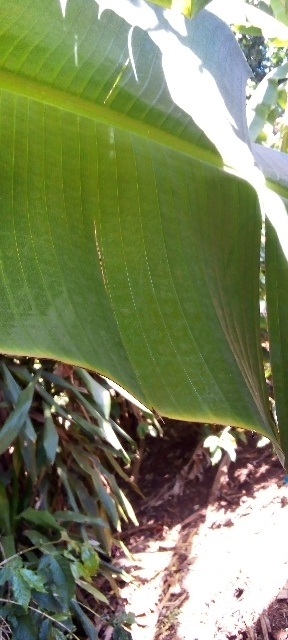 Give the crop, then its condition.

banana, healthy
